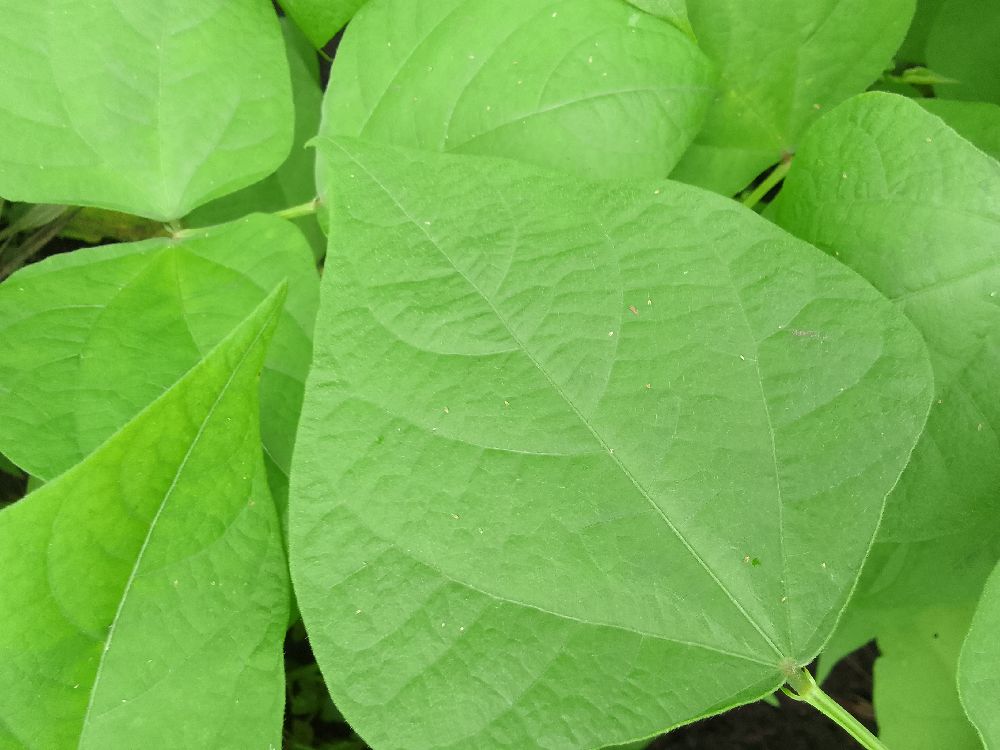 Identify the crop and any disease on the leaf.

common bean, healthy
